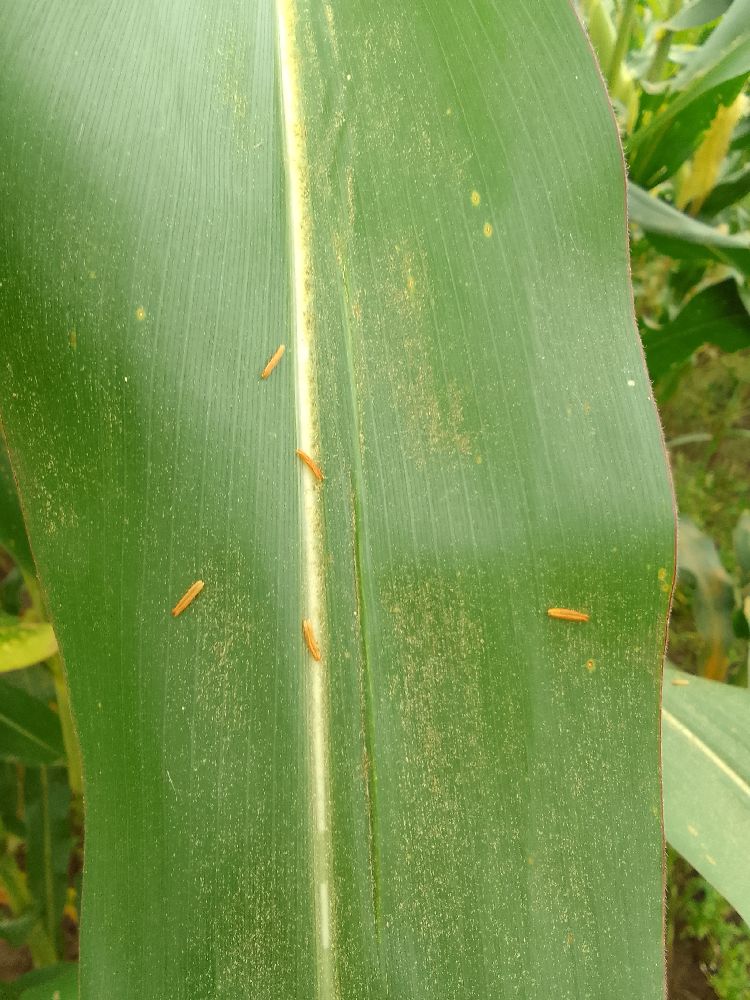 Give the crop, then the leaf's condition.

maize, healthy
